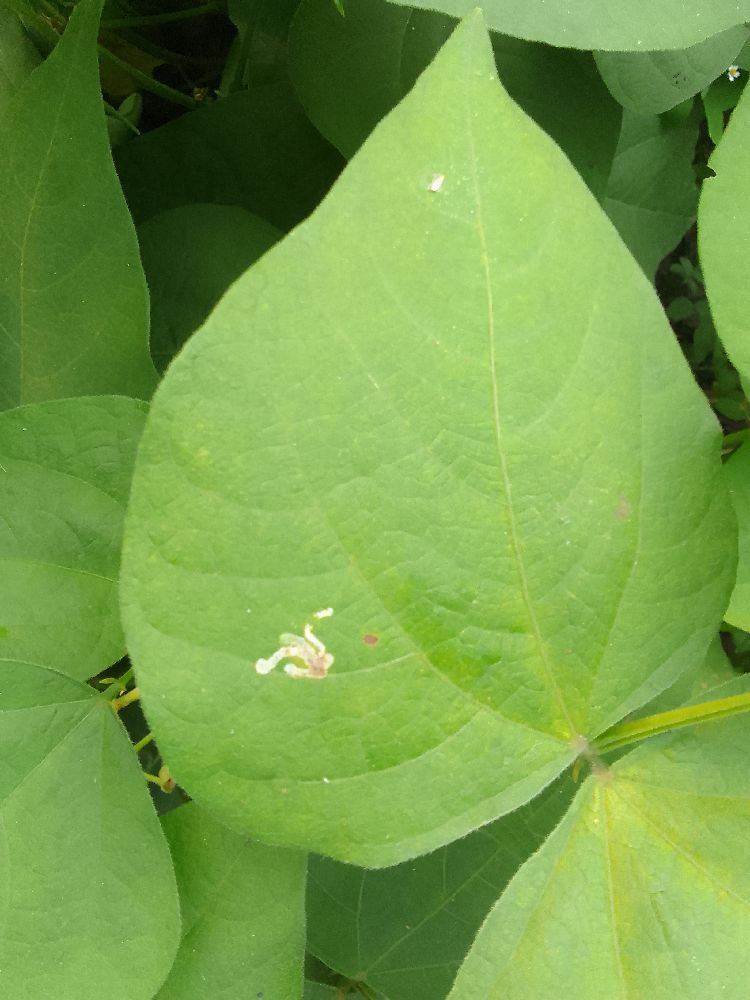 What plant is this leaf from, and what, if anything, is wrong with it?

common bean, healthy
